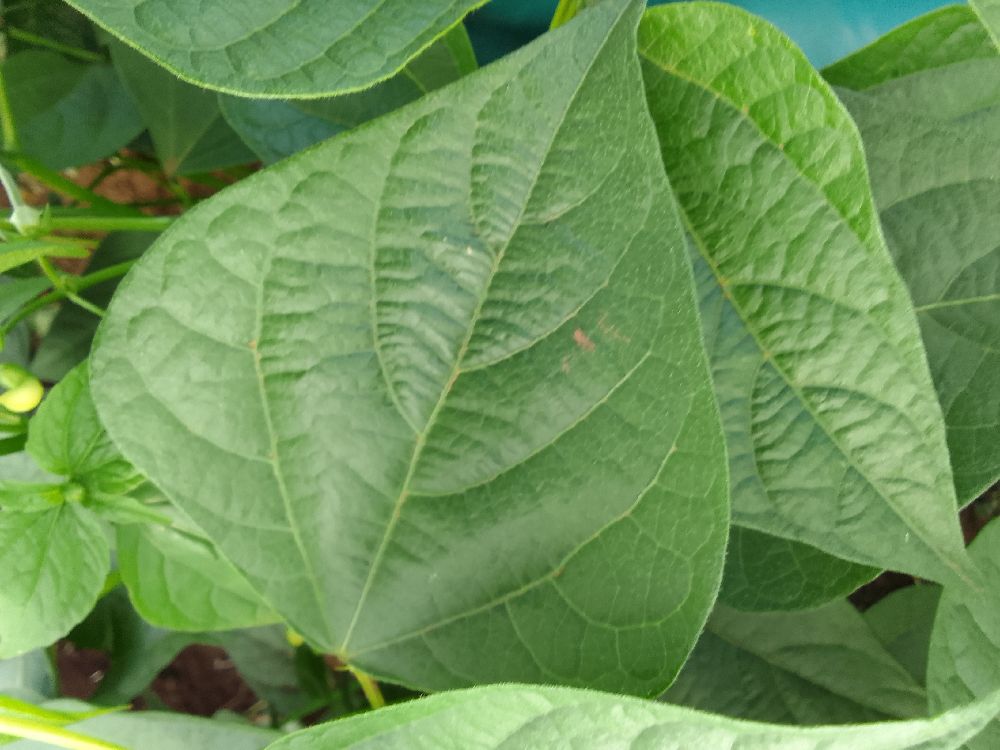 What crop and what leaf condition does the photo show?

common bean, healthy
